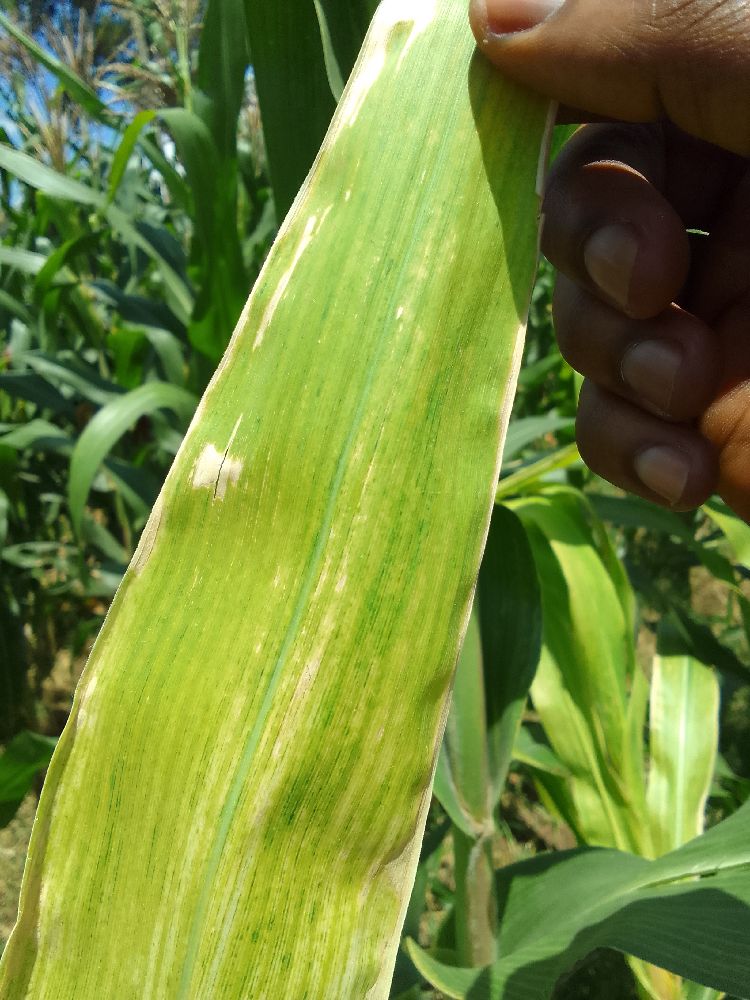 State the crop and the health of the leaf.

maize, maize lethal necrosis
